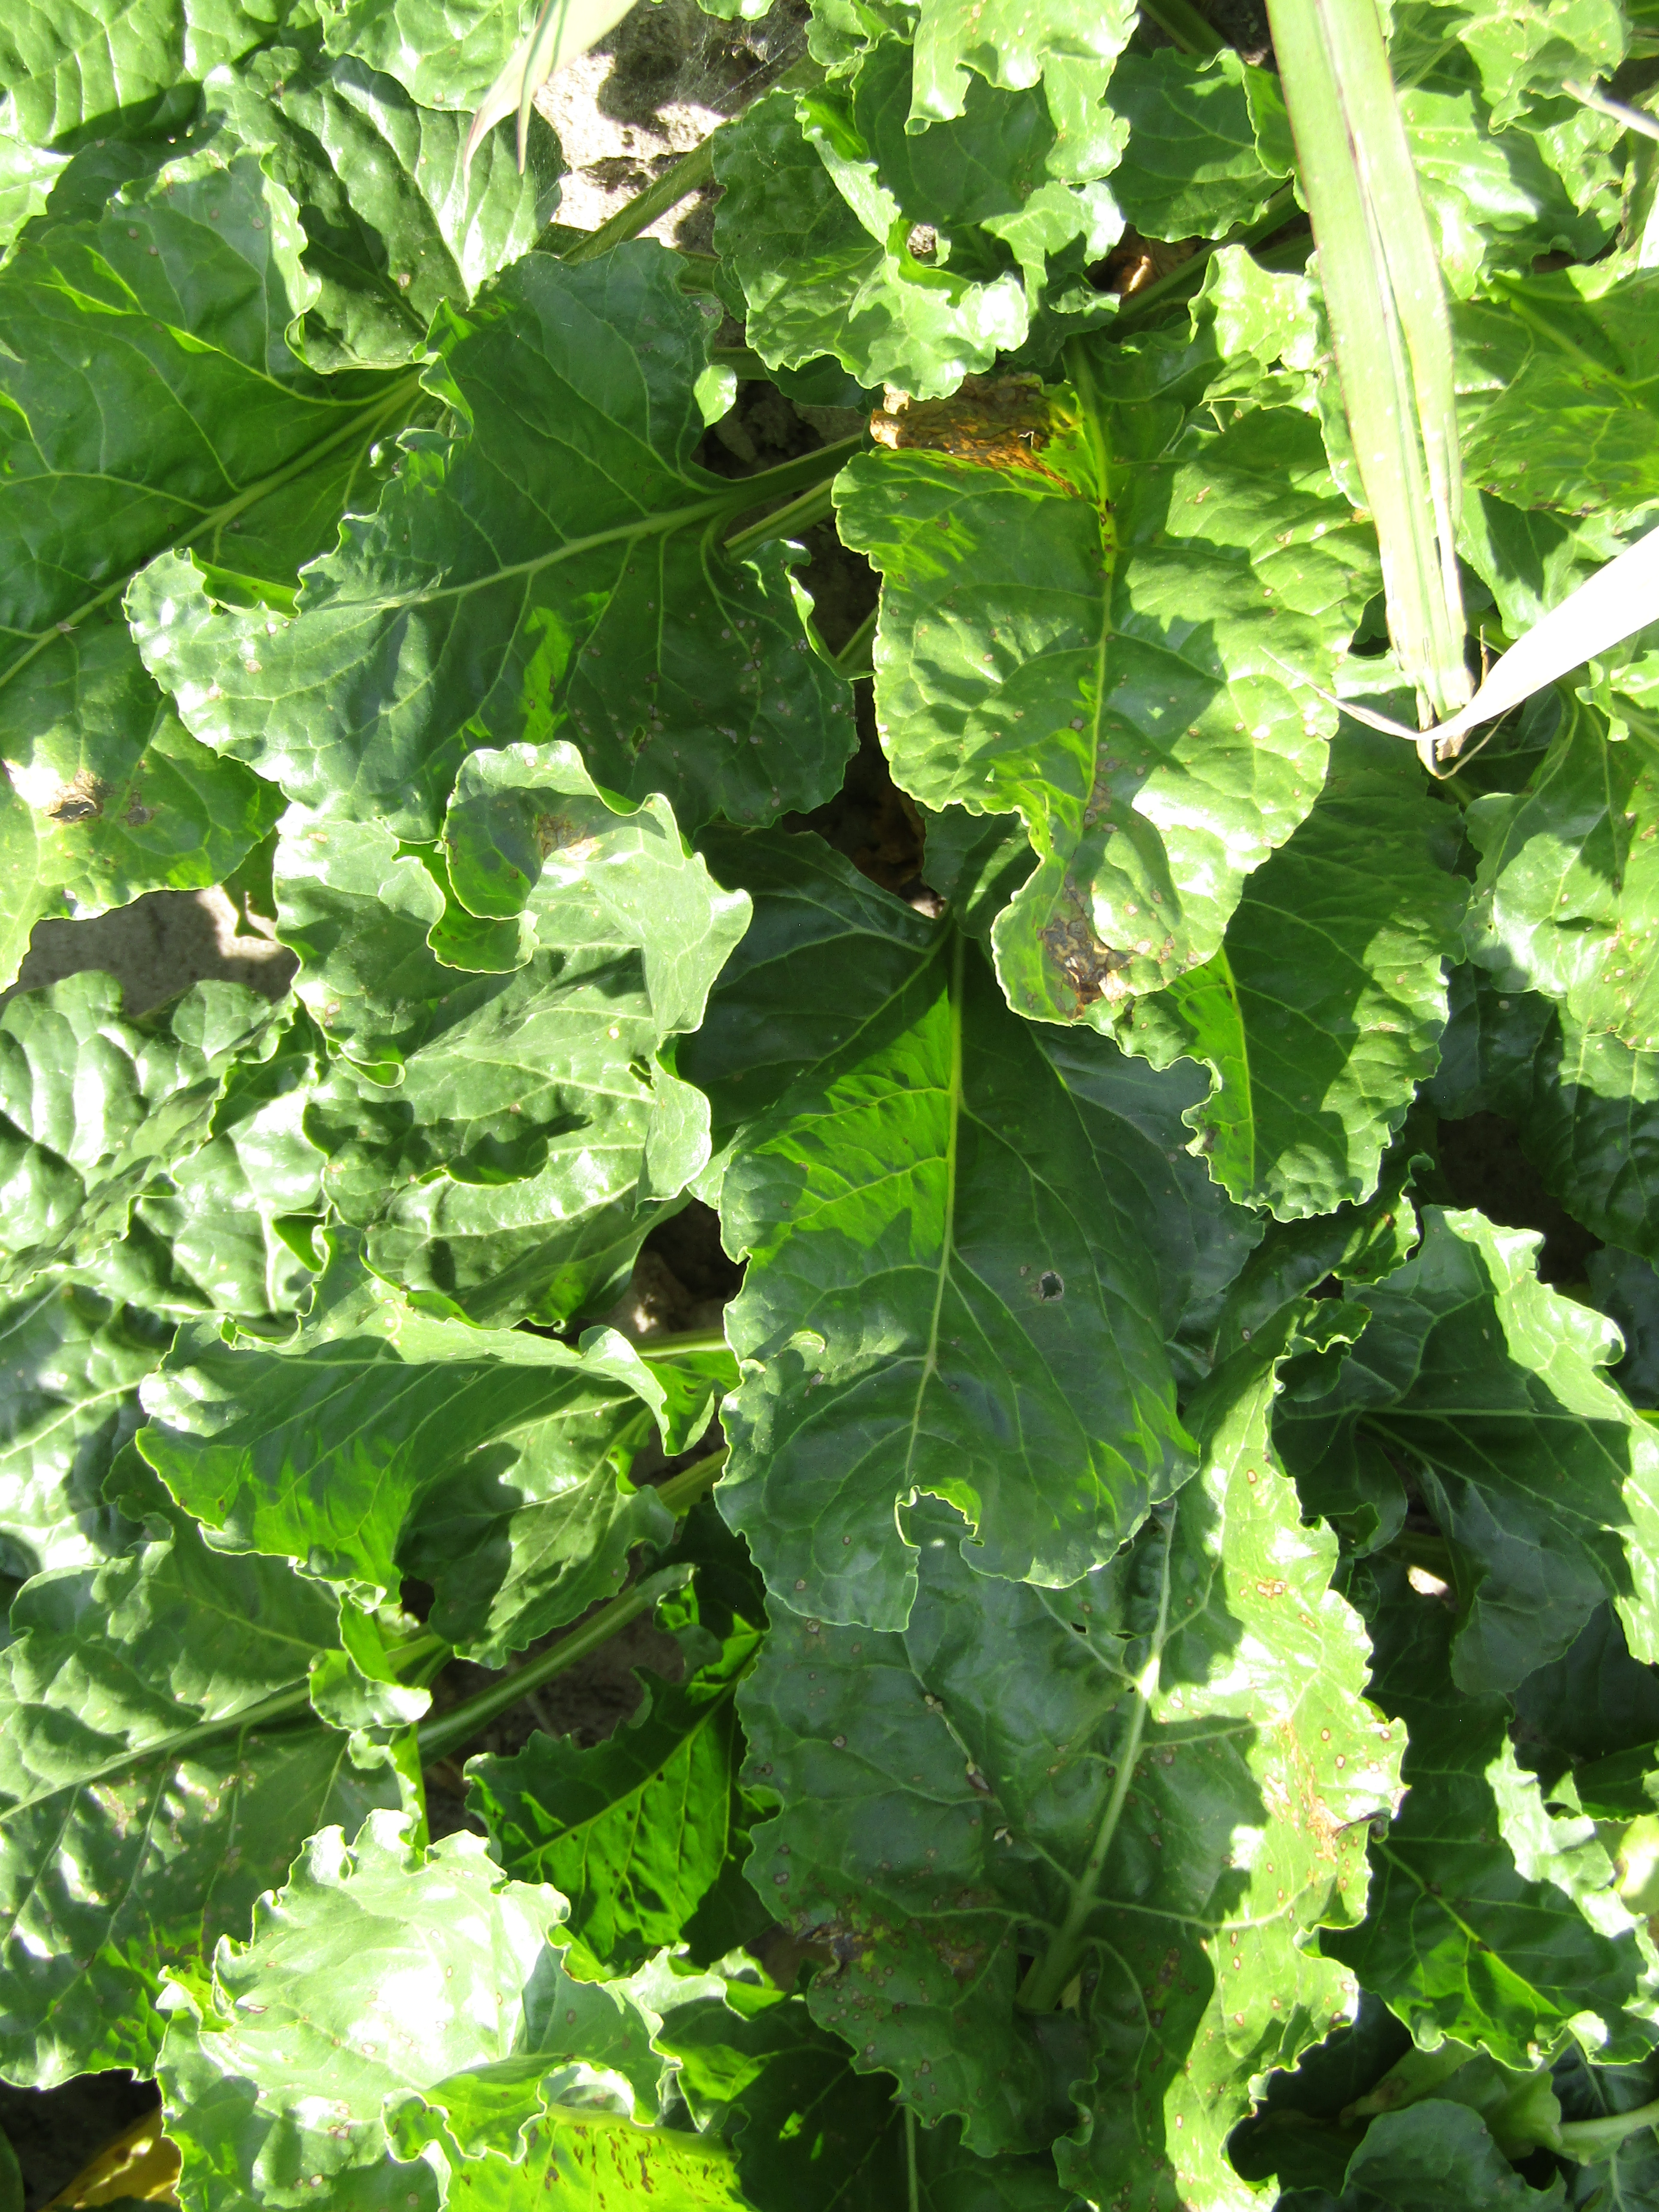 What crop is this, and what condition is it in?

beet, cercospora
